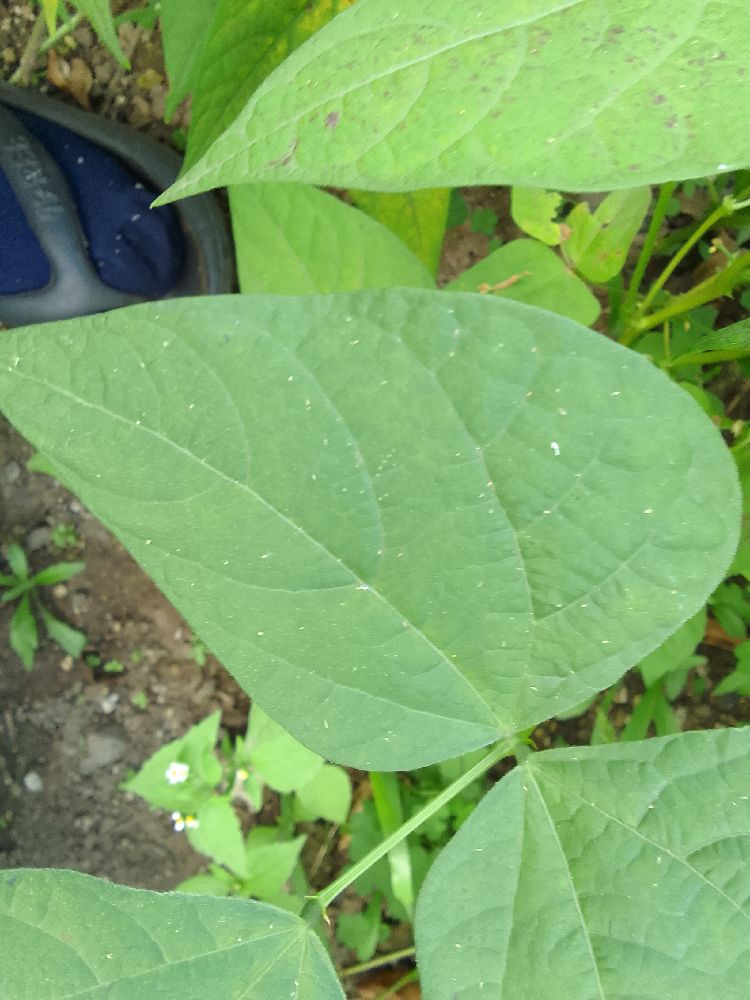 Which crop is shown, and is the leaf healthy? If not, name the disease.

common bean, healthy
